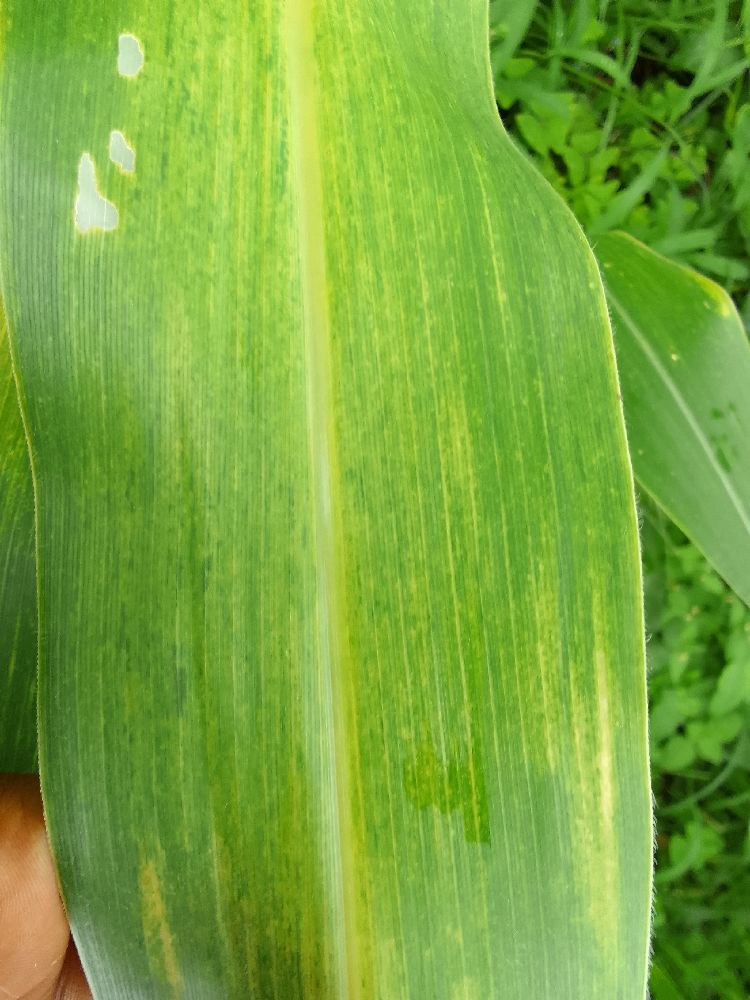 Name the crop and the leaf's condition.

maize, maize lethal necrosis
